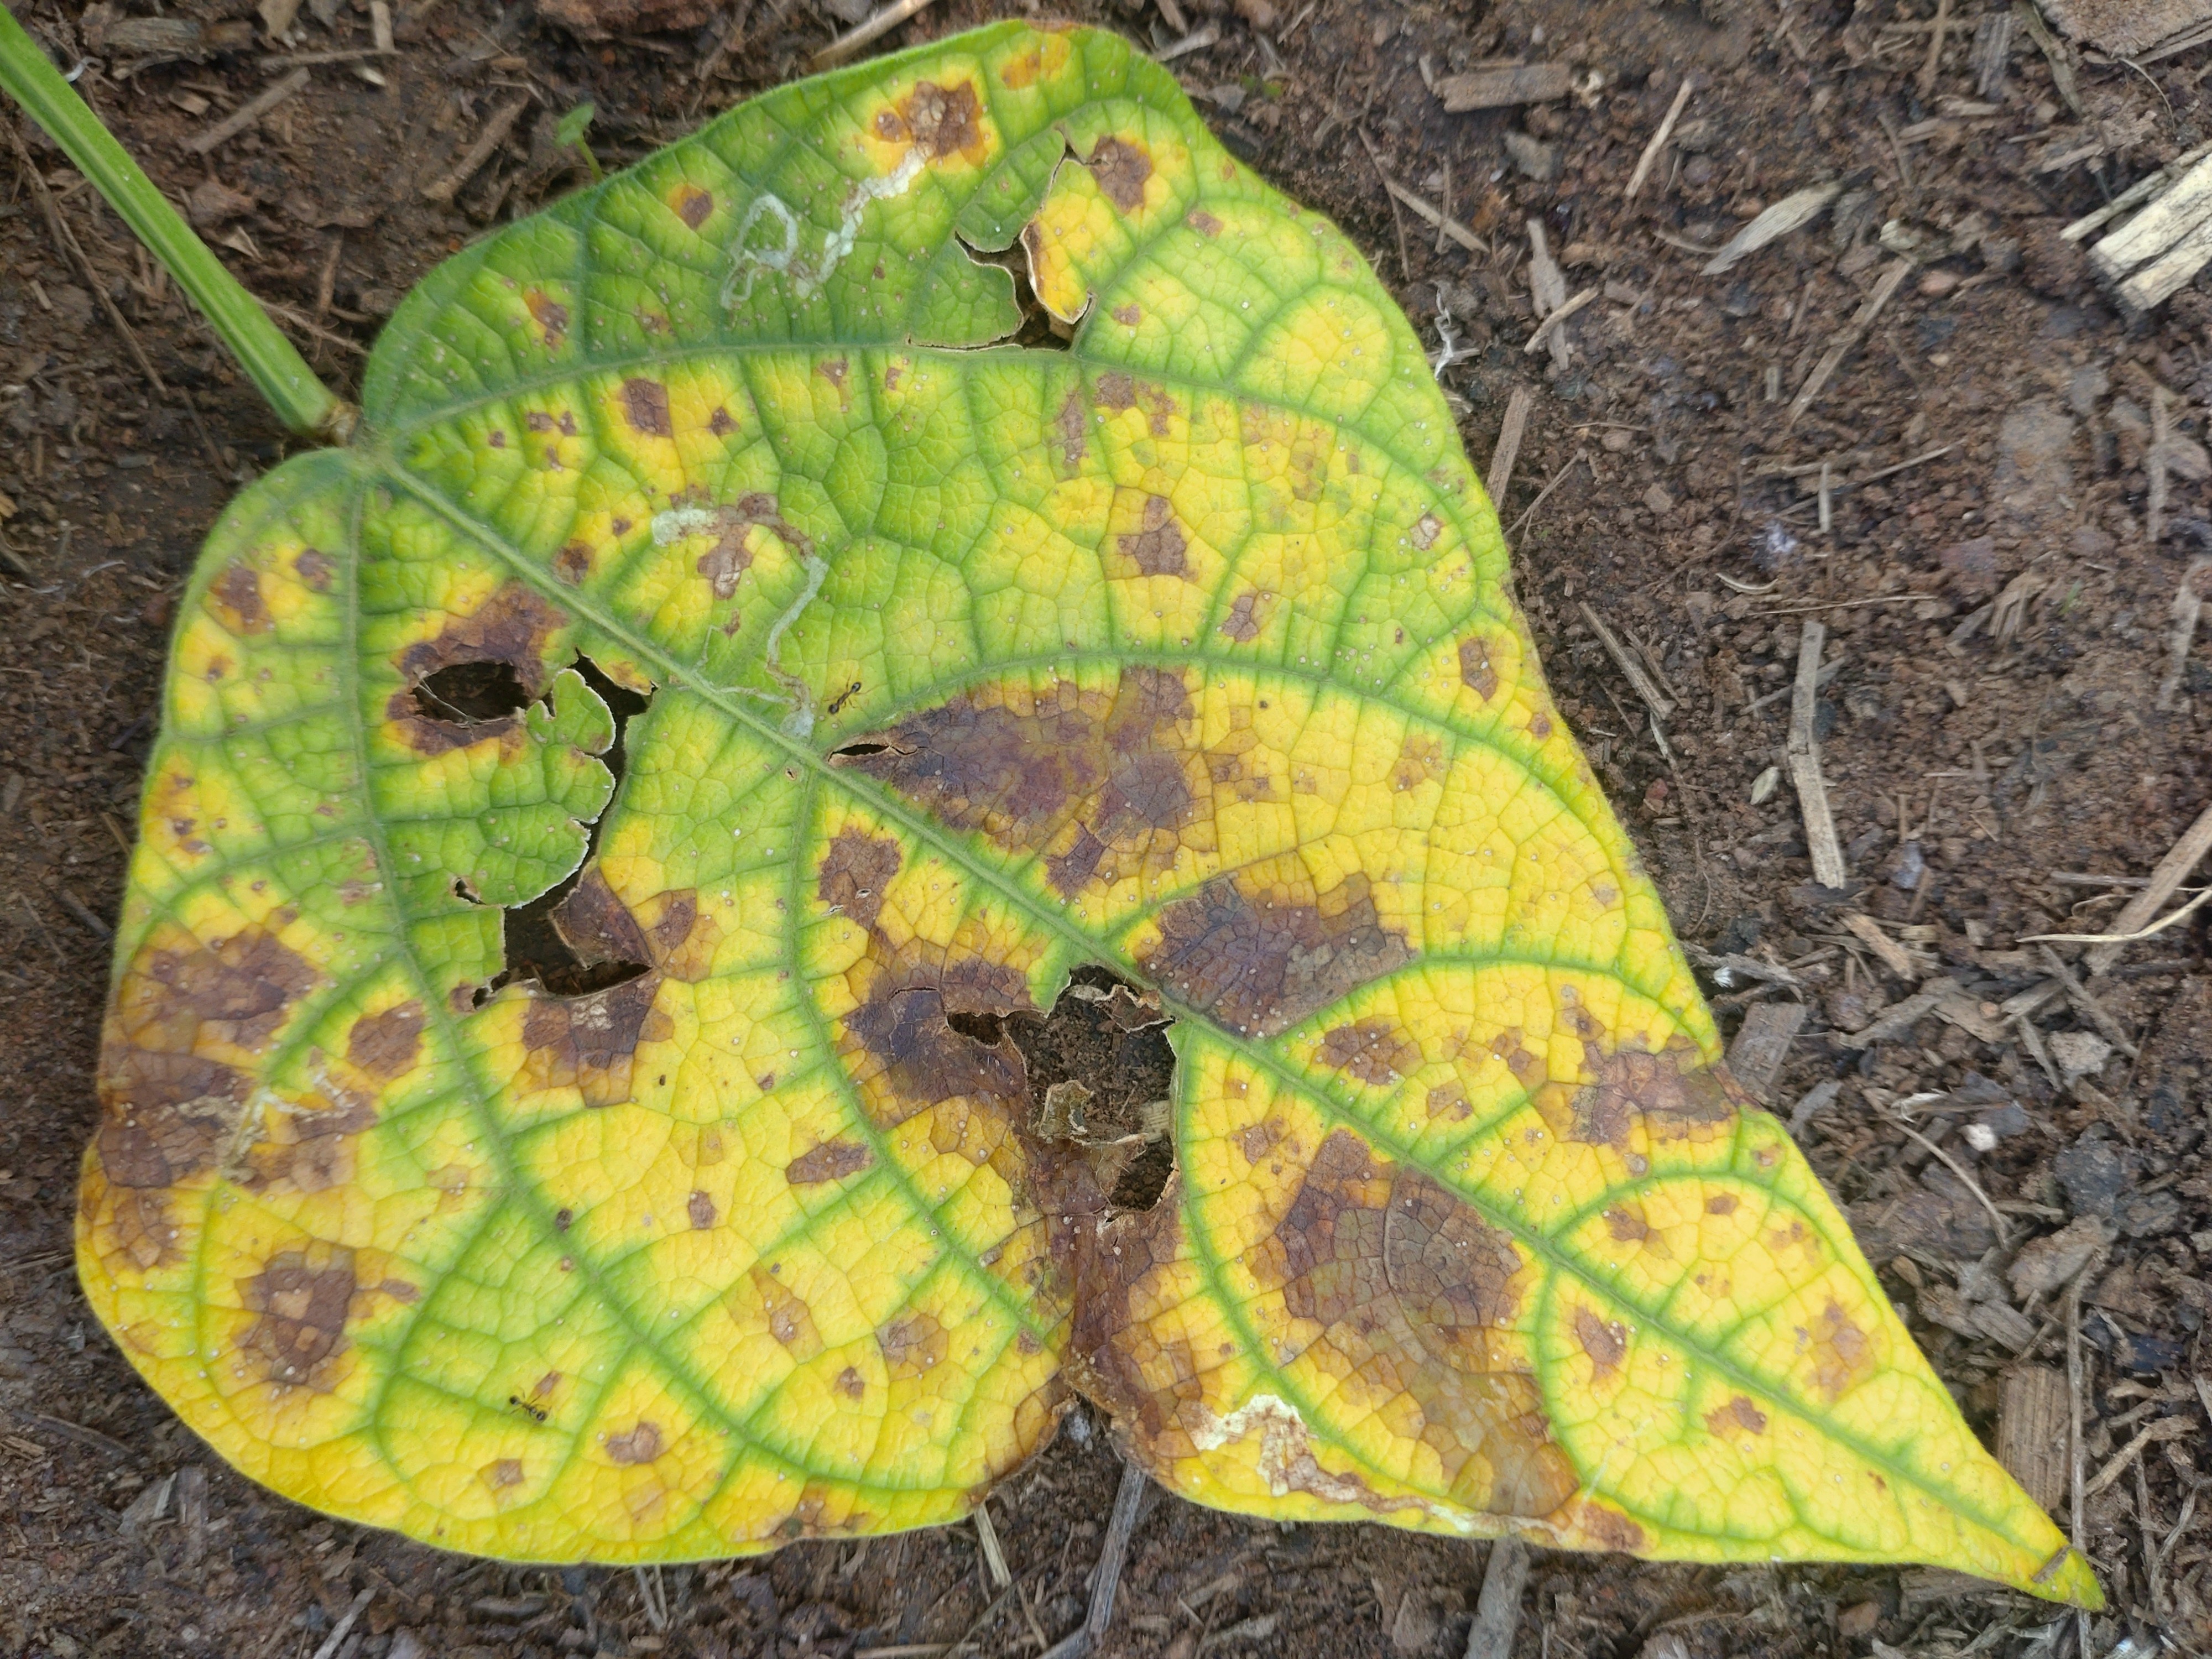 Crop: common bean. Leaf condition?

rust
